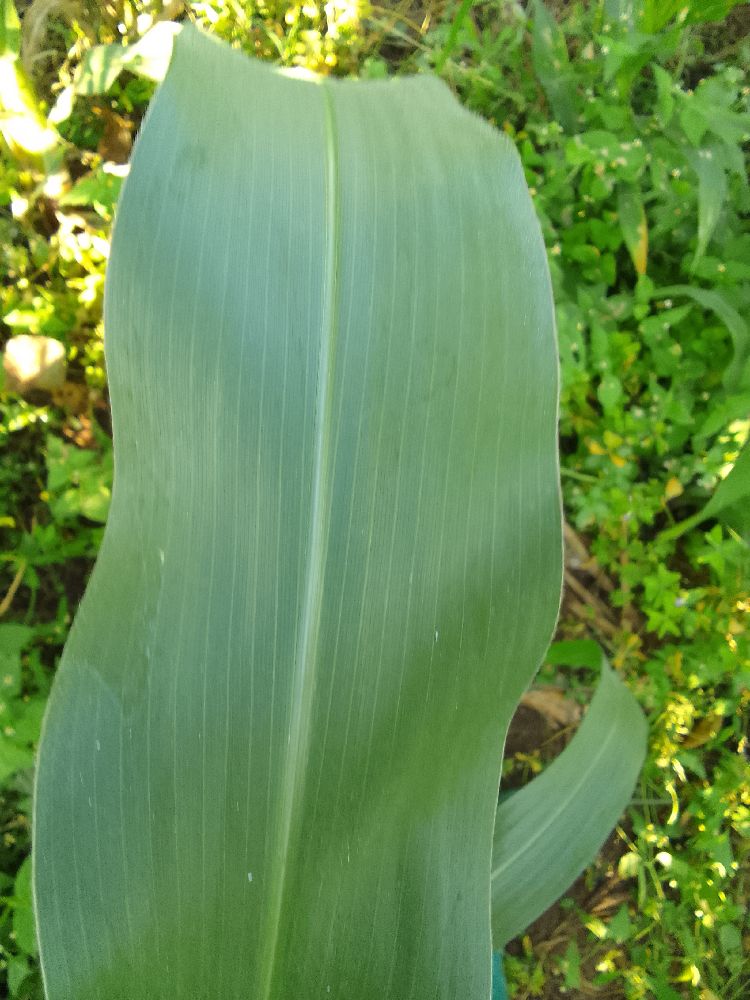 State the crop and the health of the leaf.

maize, healthy
